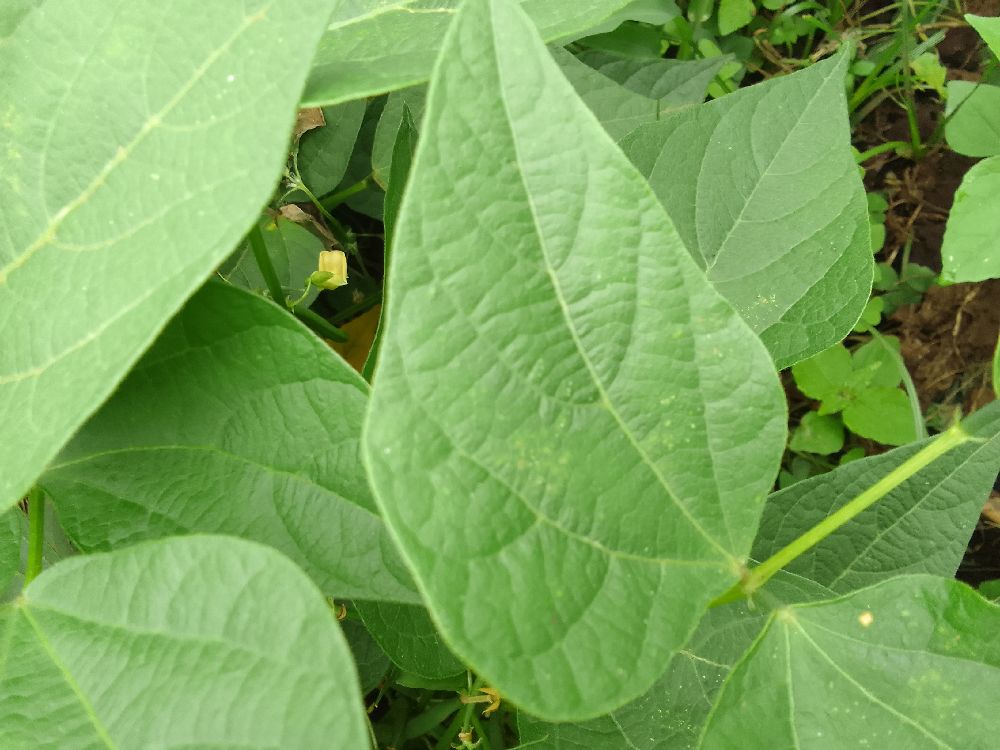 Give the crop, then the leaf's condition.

common bean, healthy
